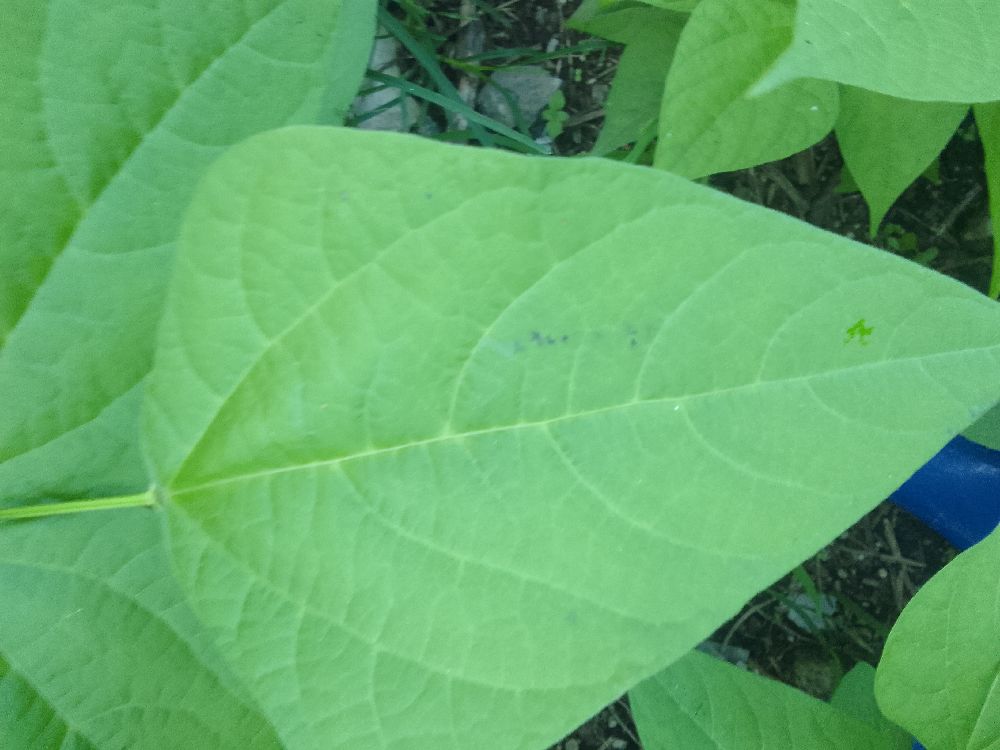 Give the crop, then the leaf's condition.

common bean, healthy
